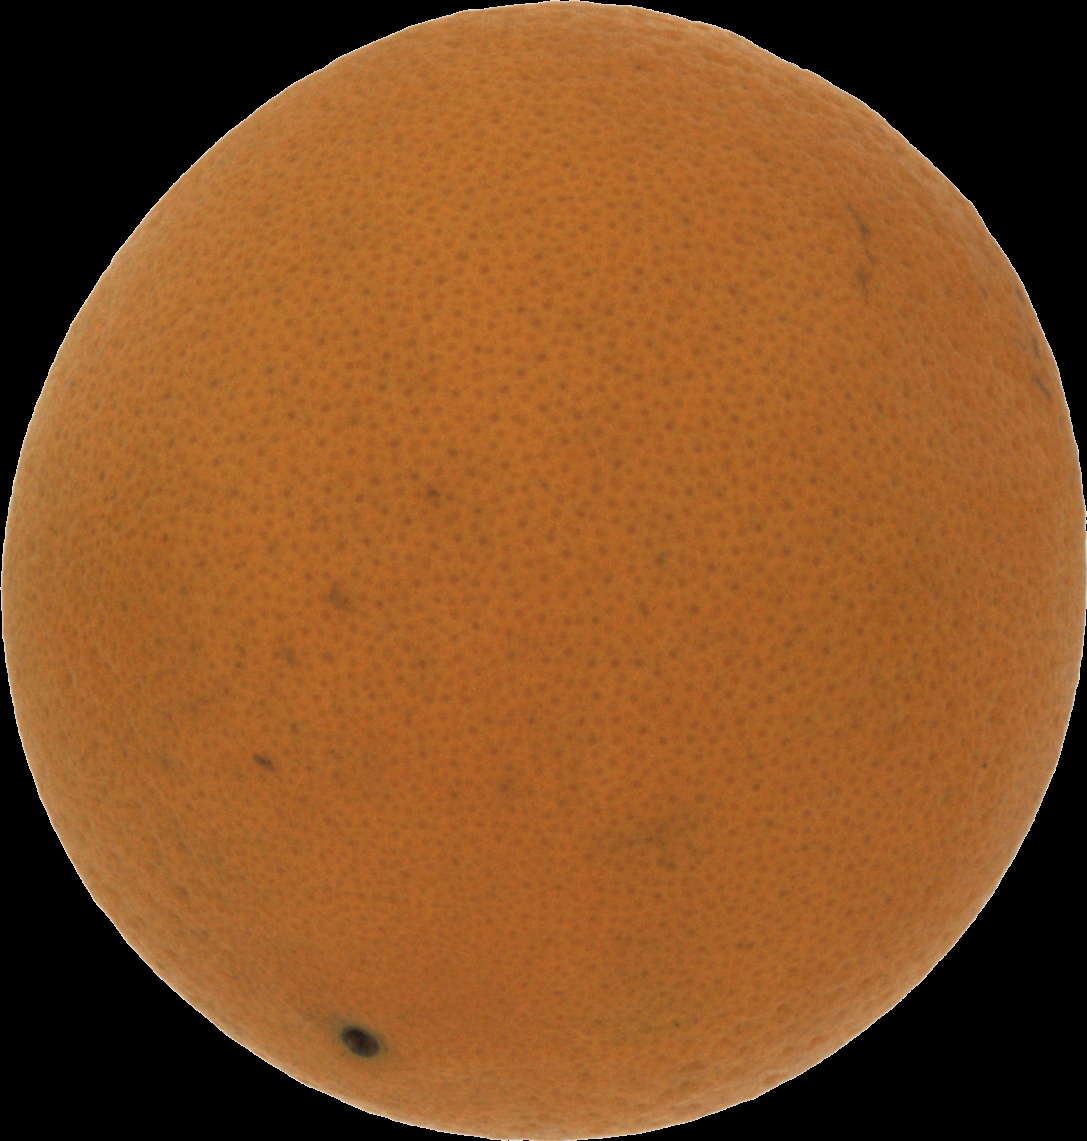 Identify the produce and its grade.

orange, good
